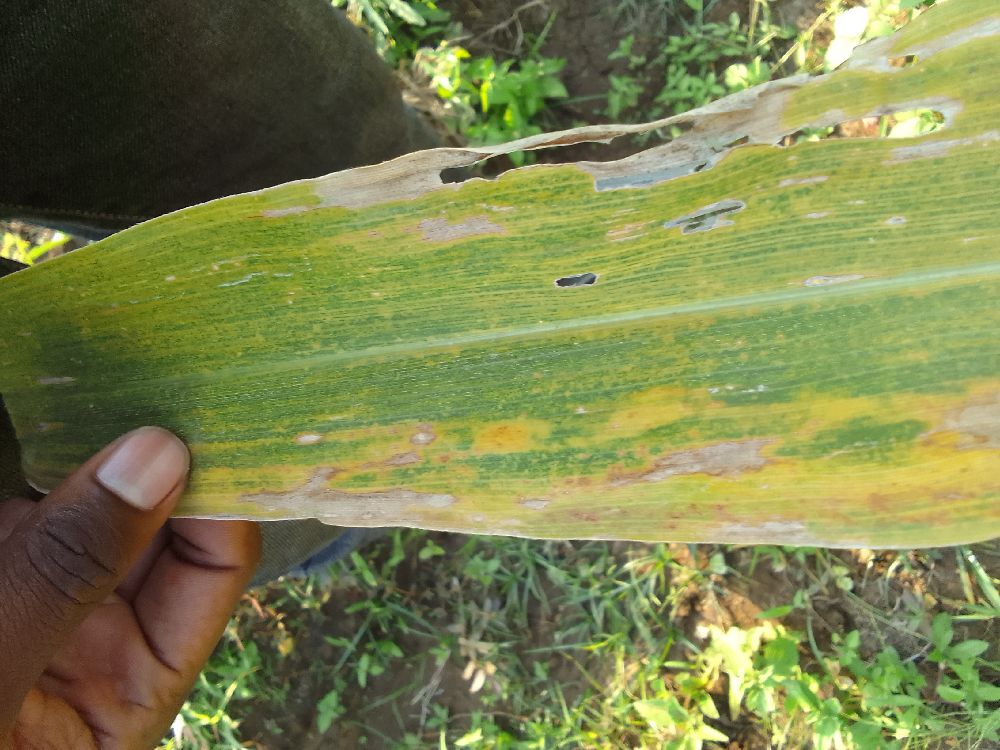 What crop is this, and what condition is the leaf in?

maize, maize lethal necrosis
